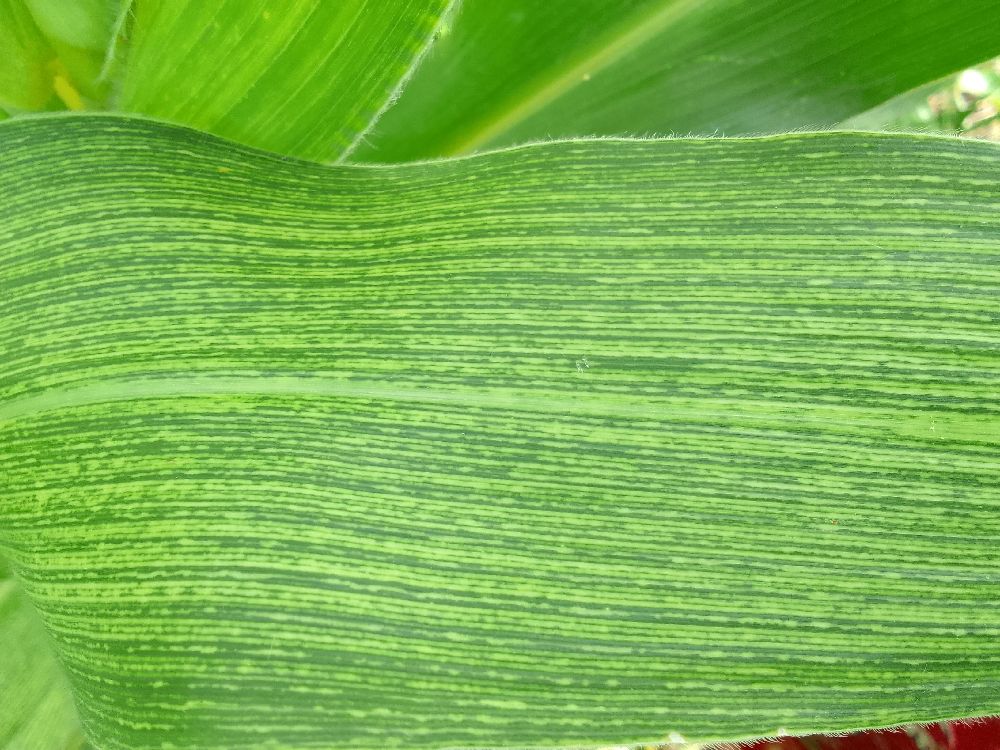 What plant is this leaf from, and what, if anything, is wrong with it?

maize, maize streak virus
